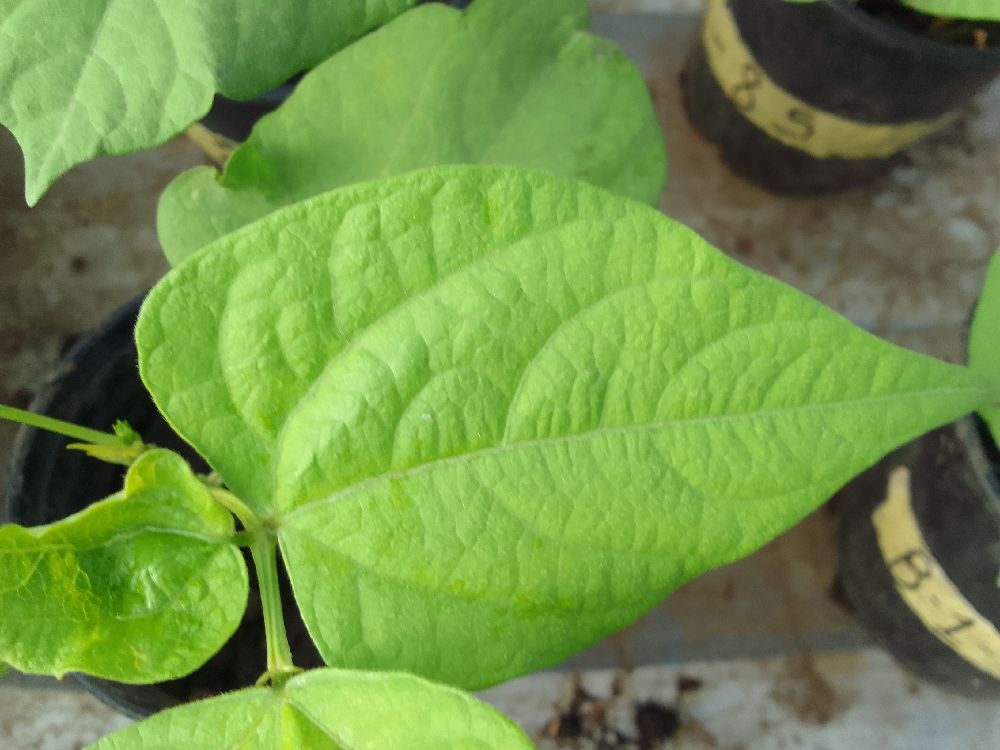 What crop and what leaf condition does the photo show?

common bean, healthy
